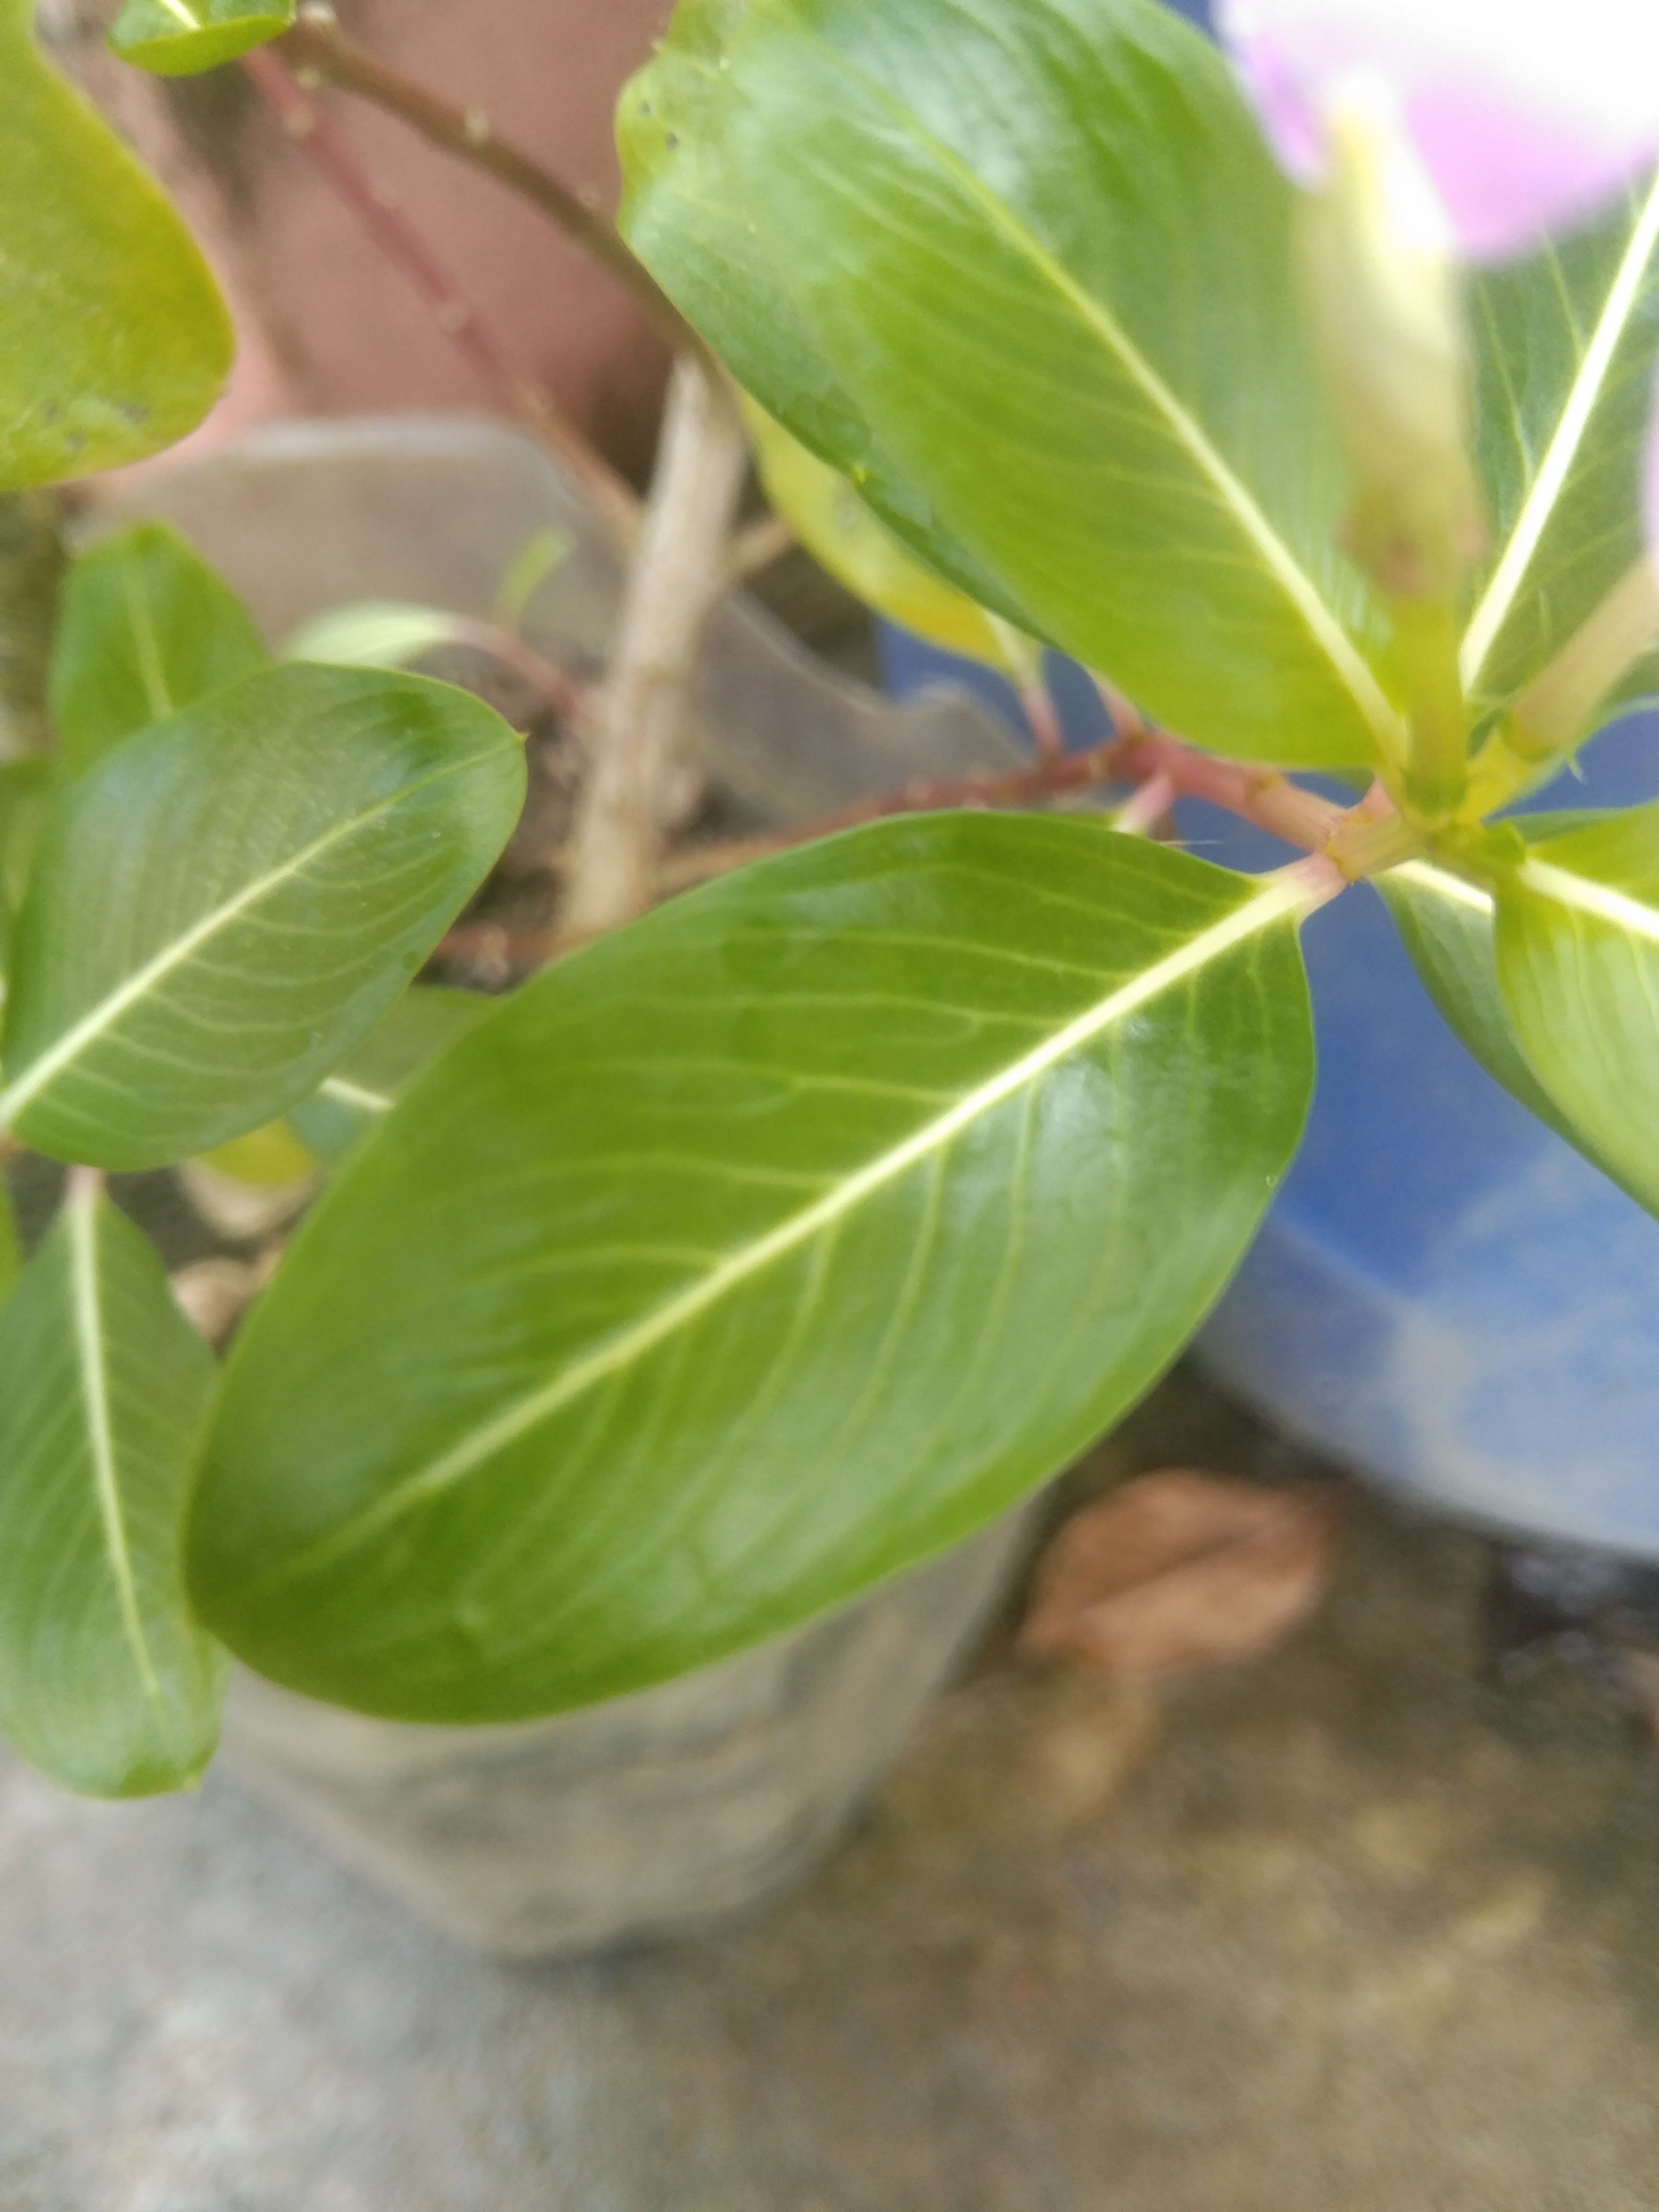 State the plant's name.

rose periwinkle
